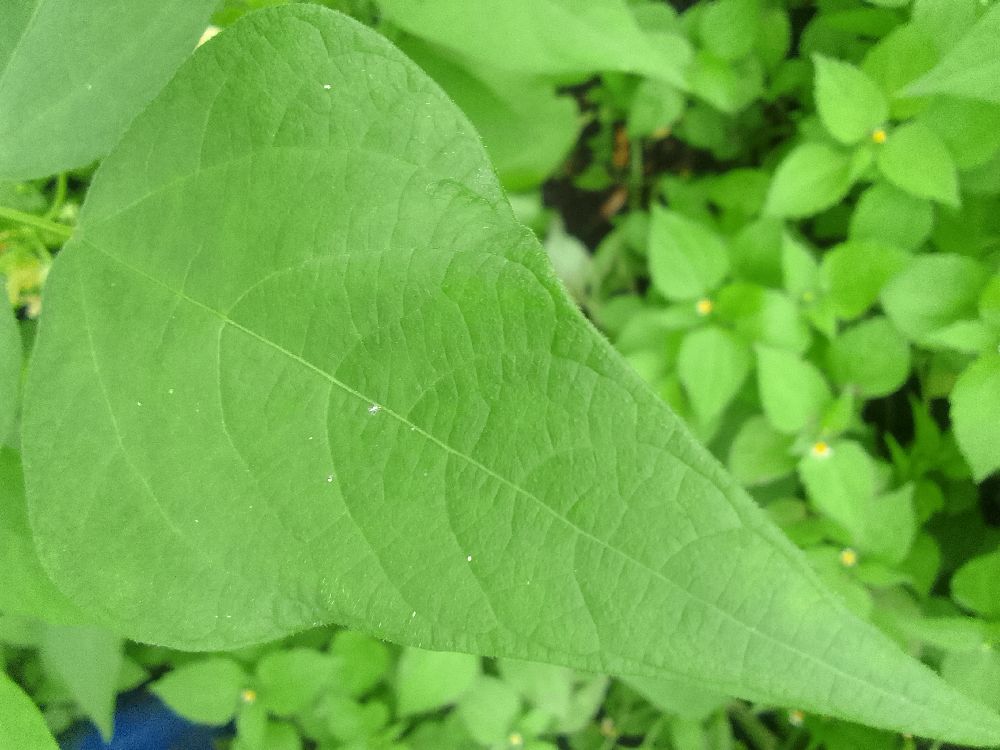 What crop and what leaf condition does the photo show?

common bean, healthy
